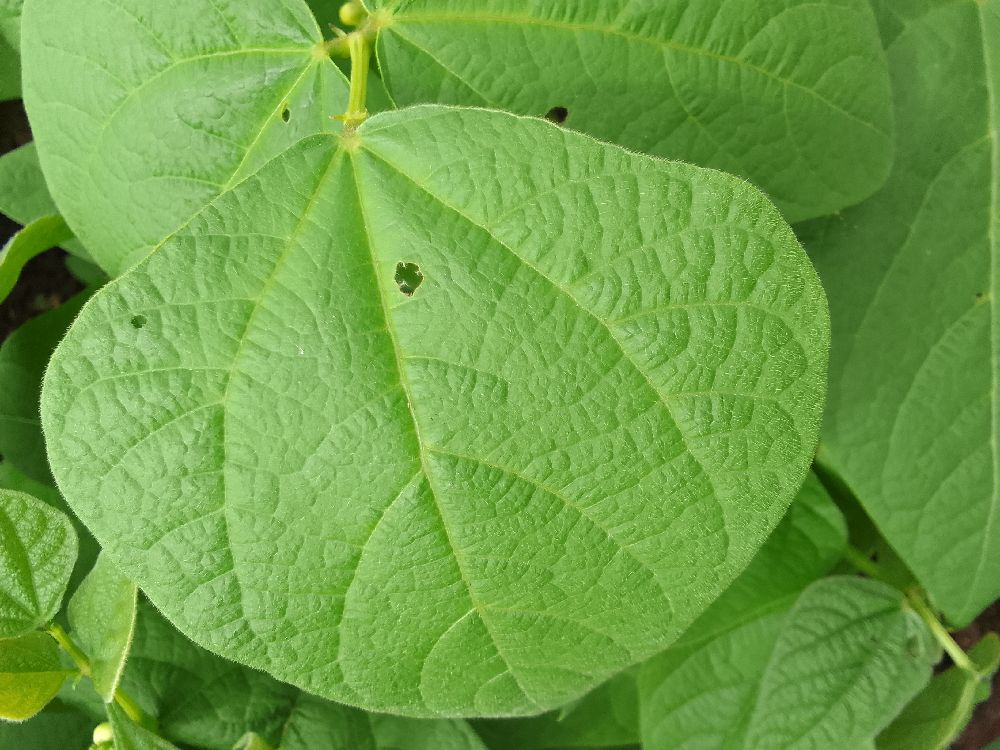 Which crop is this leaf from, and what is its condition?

common bean, healthy
